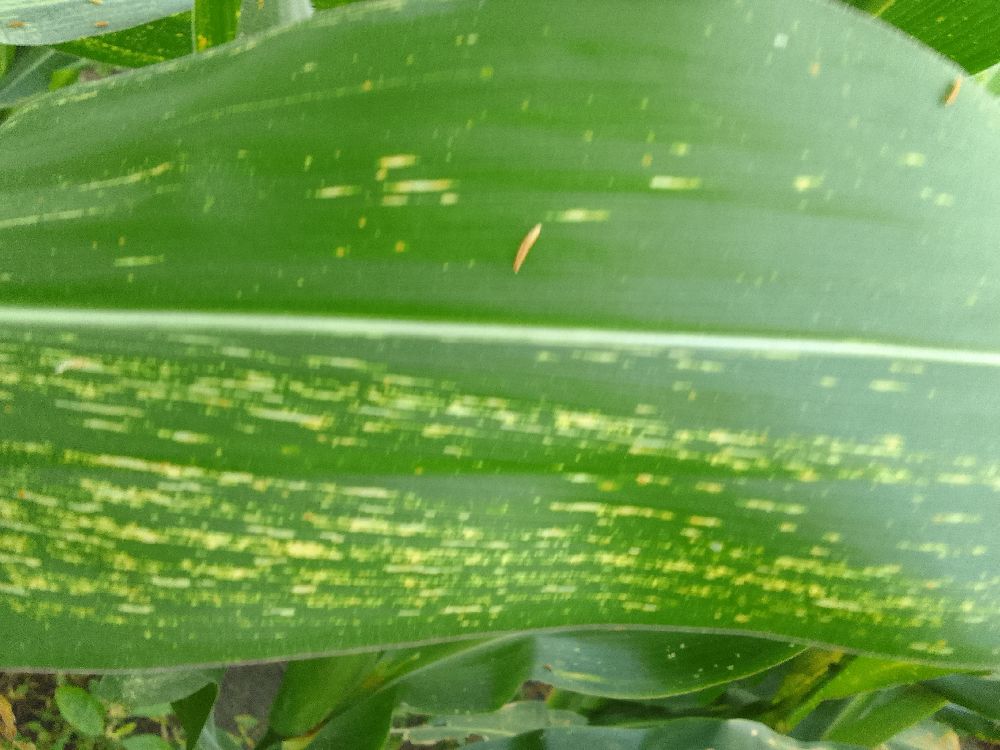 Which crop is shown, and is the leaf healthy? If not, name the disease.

maize, maize streak virus
